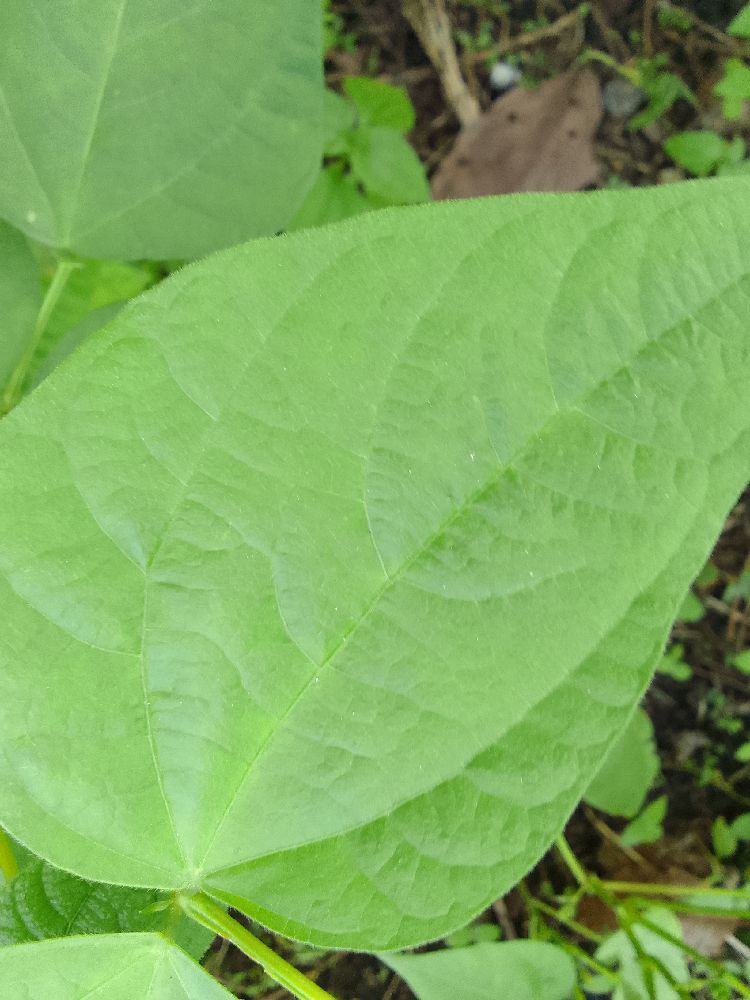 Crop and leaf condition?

common bean, healthy
